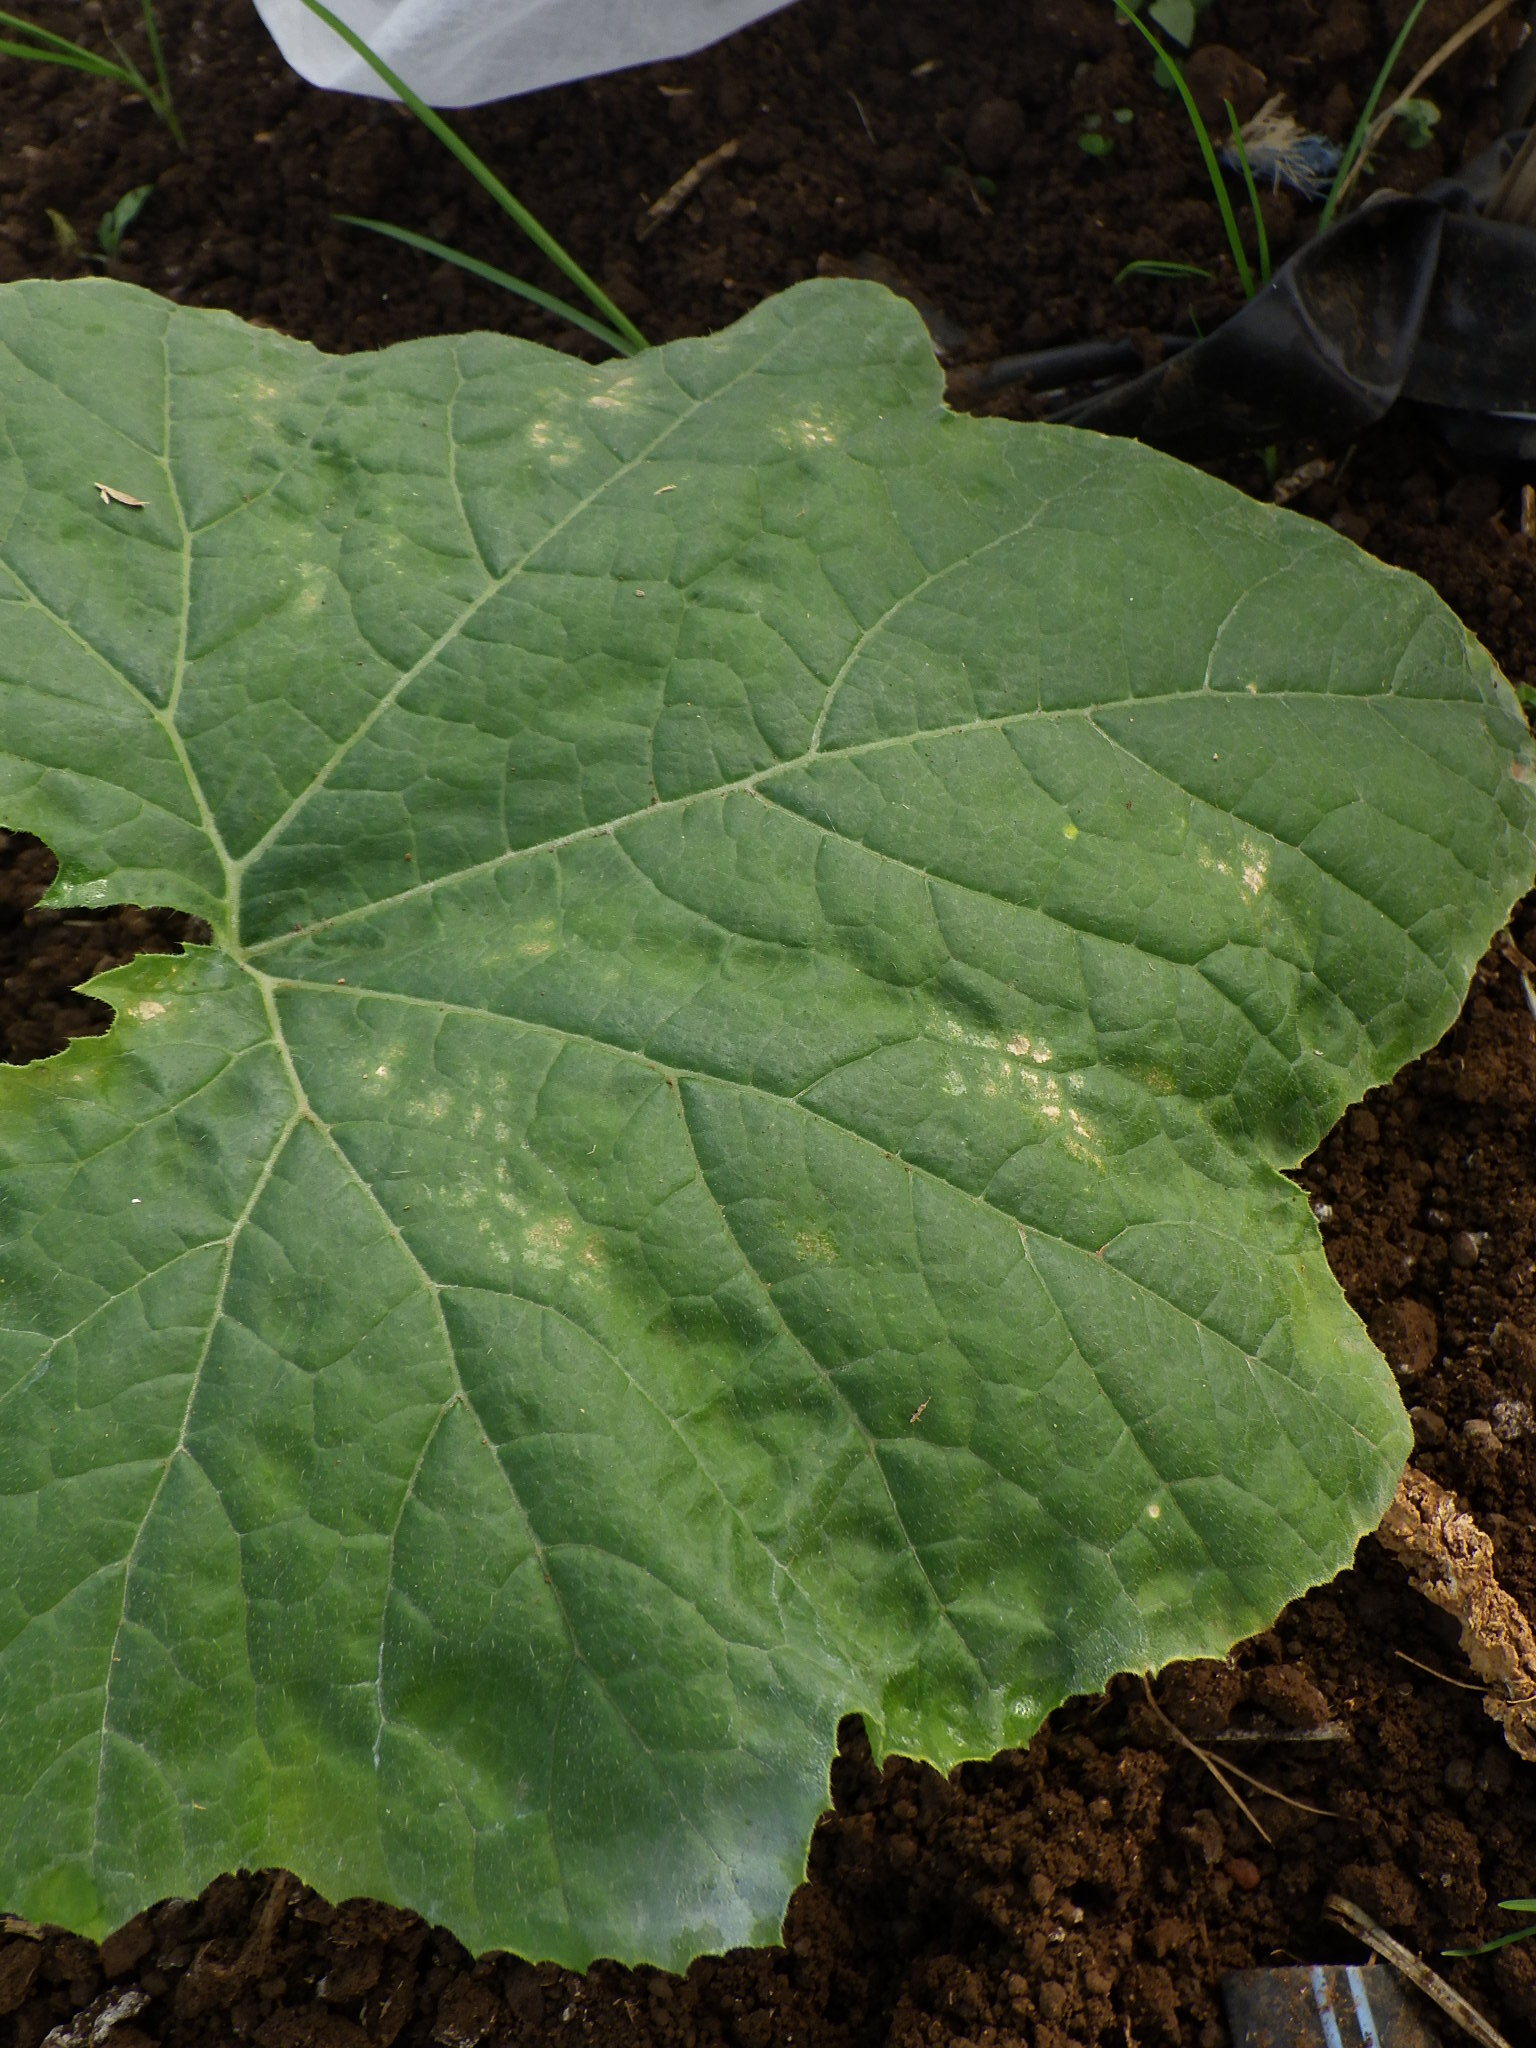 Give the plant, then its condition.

zucchini, healthy
